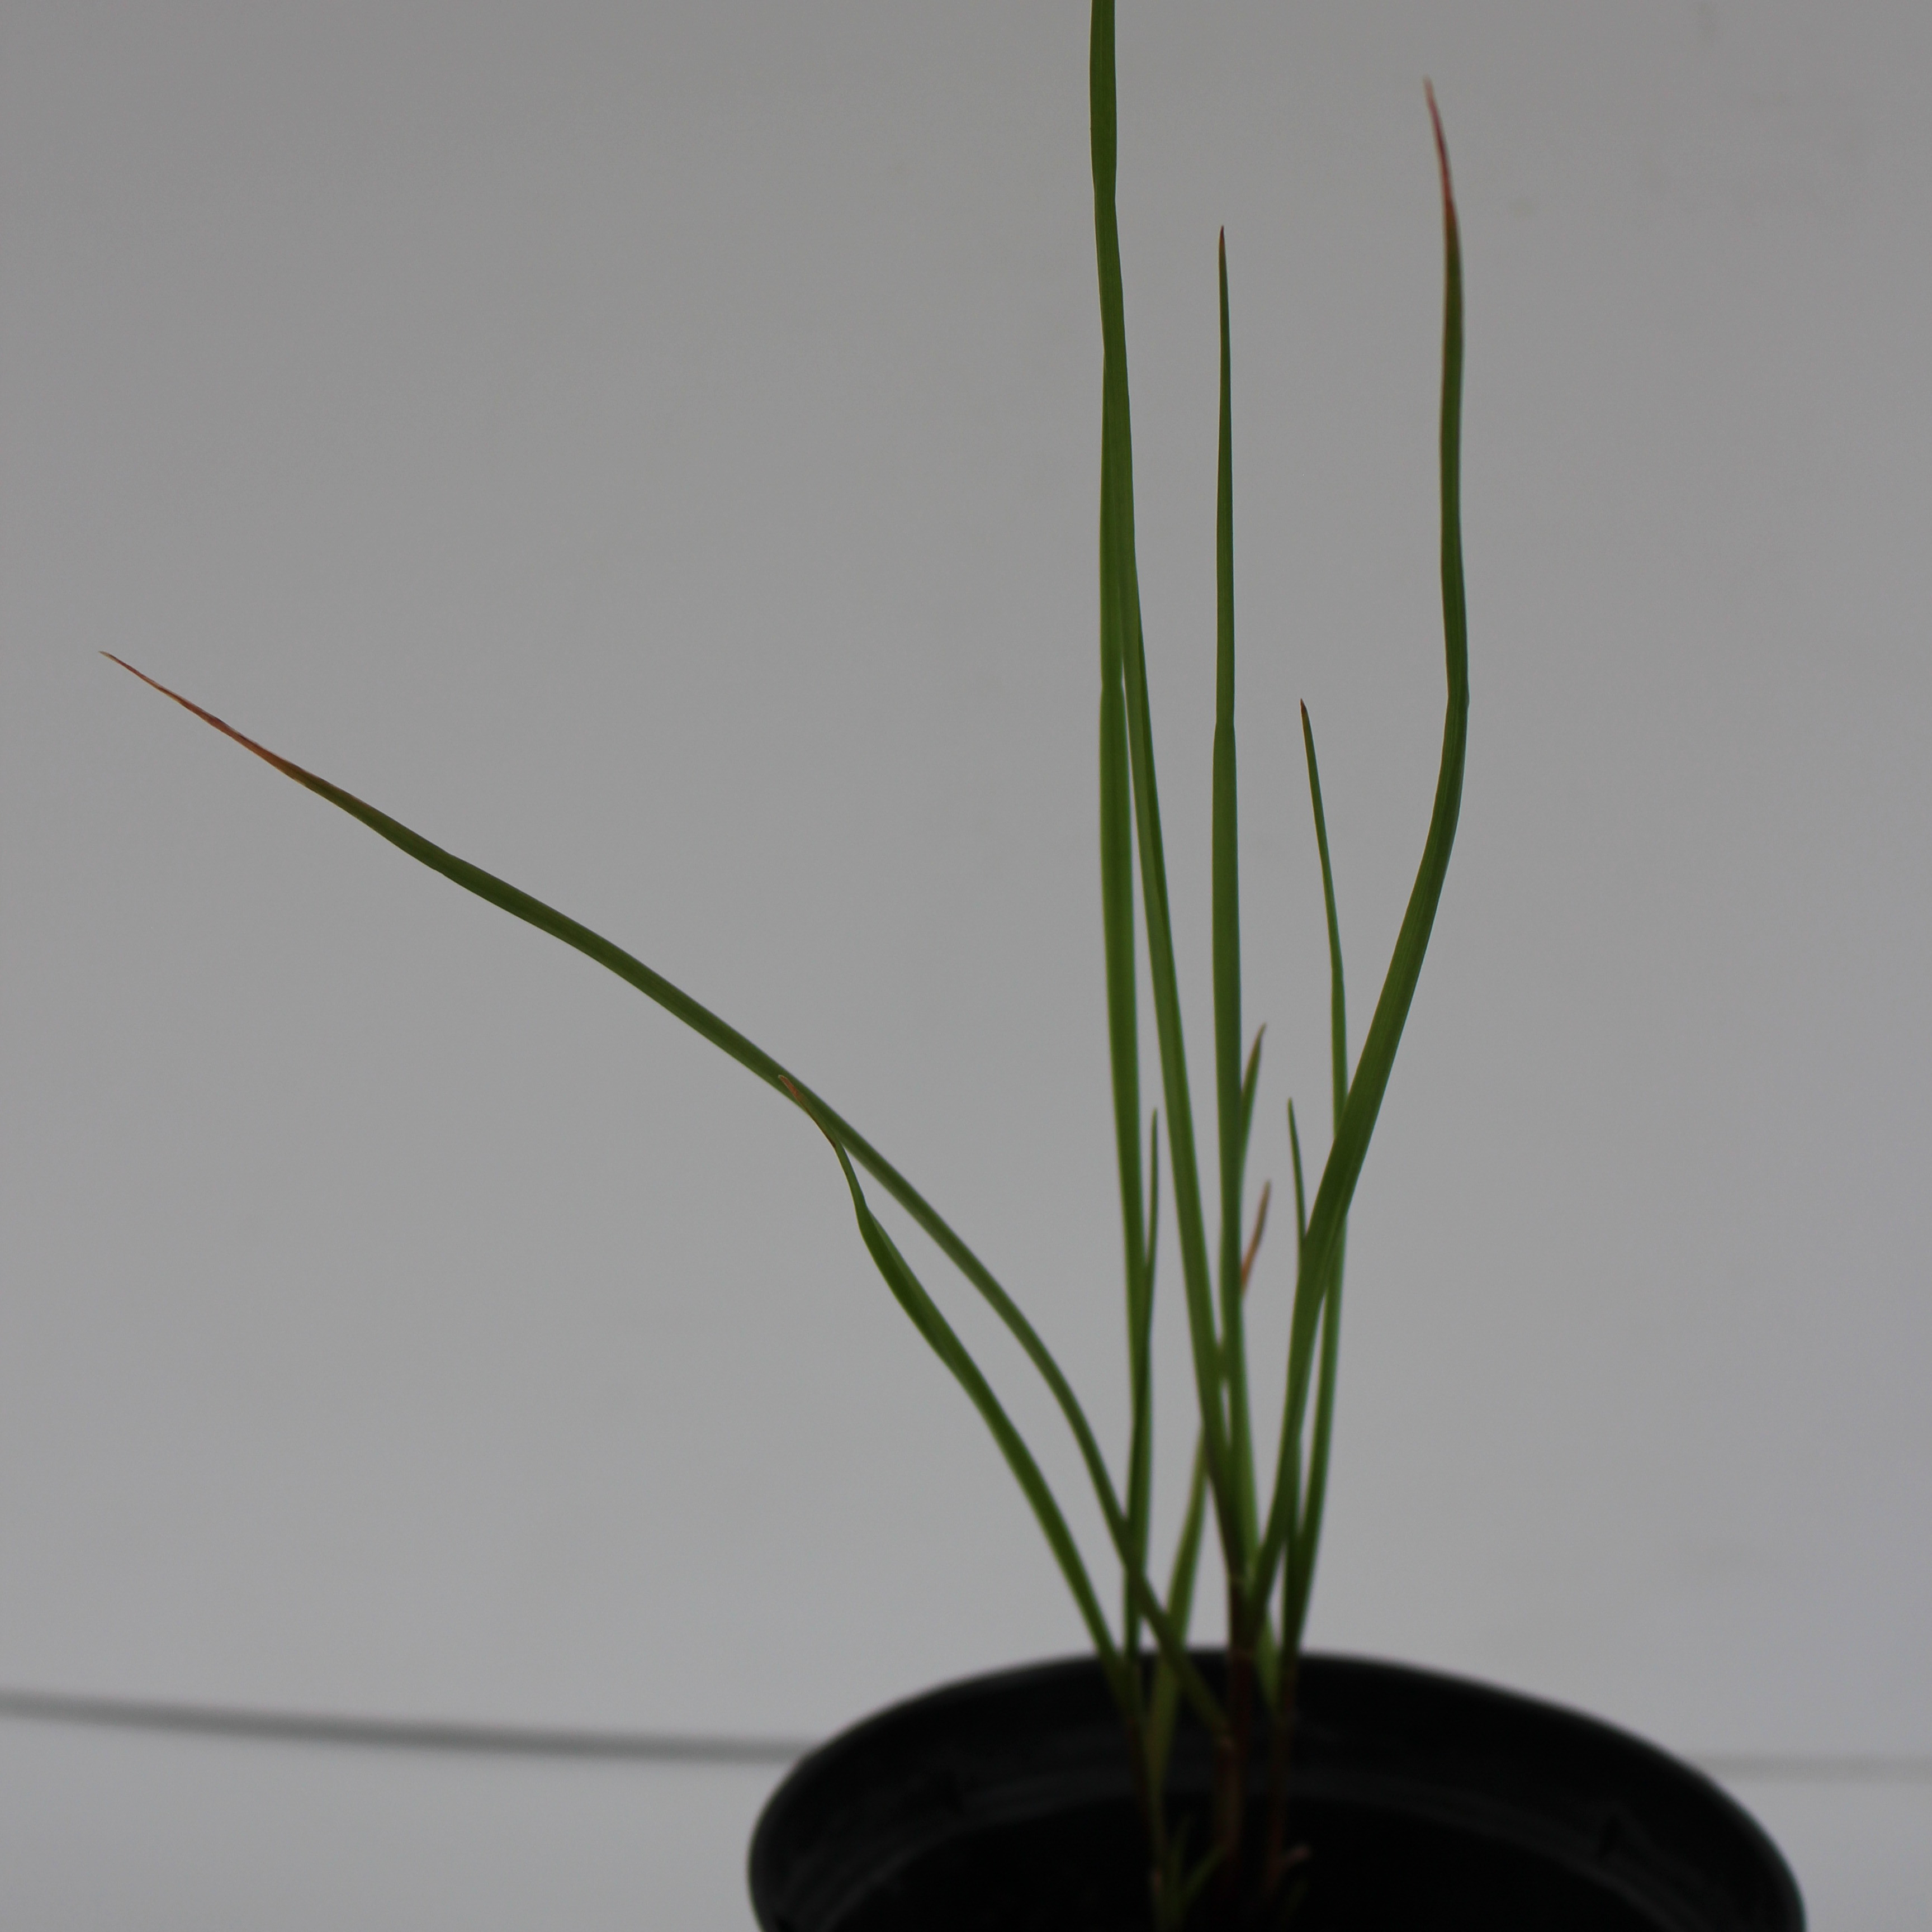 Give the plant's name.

Lolium multiflorum
